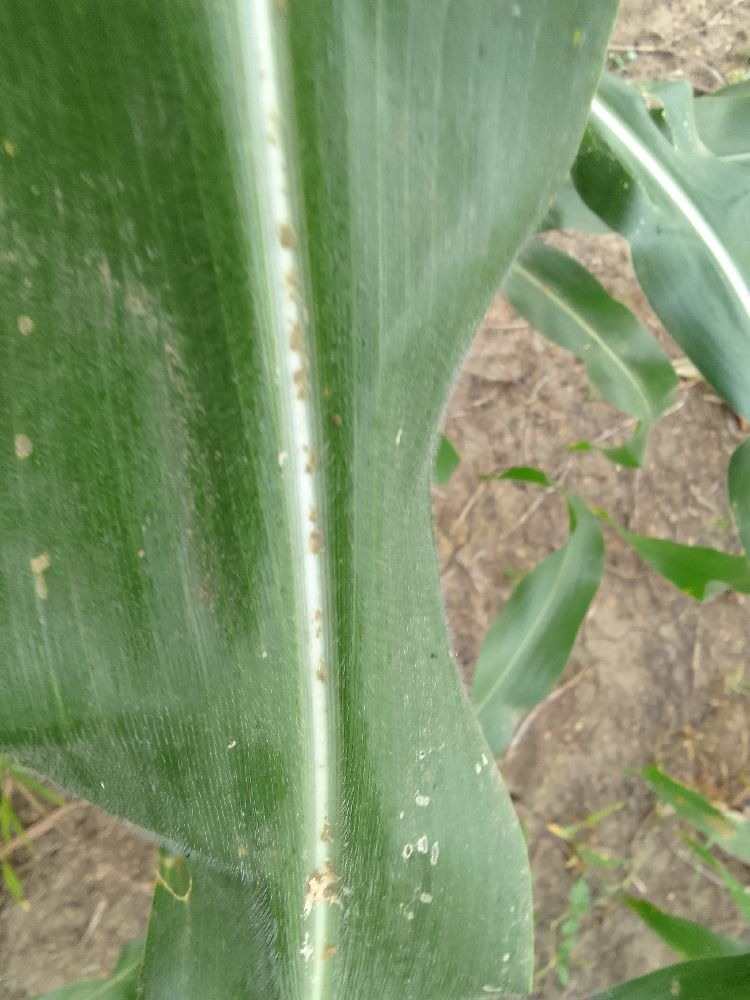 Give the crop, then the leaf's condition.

maize, healthy
